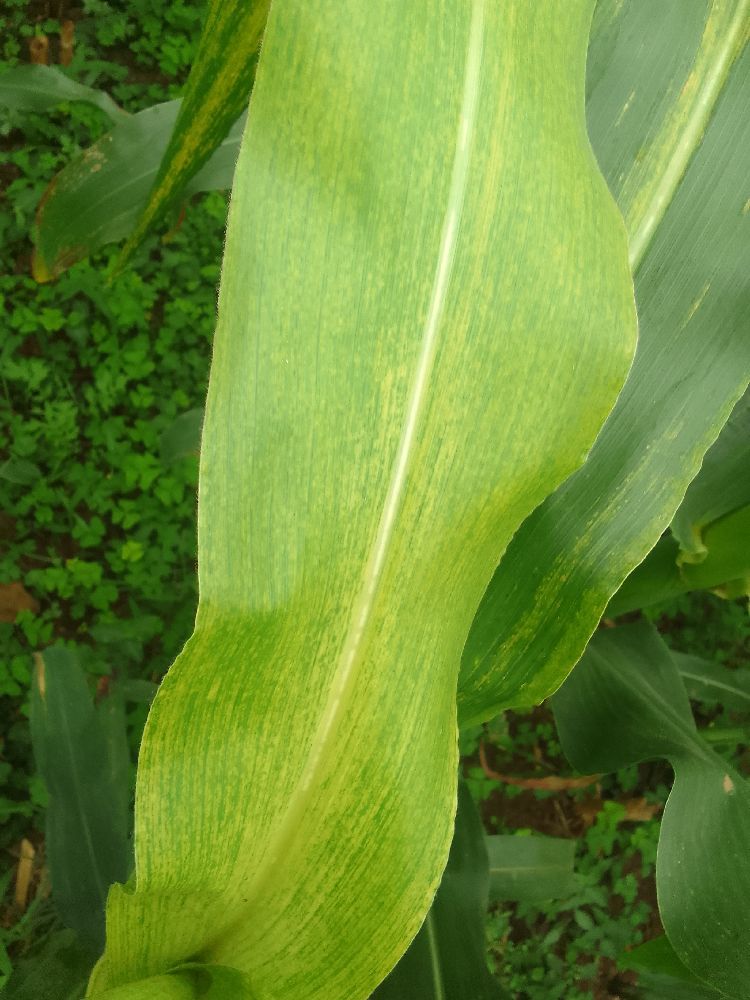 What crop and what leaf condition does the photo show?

maize, maize lethal necrosis
